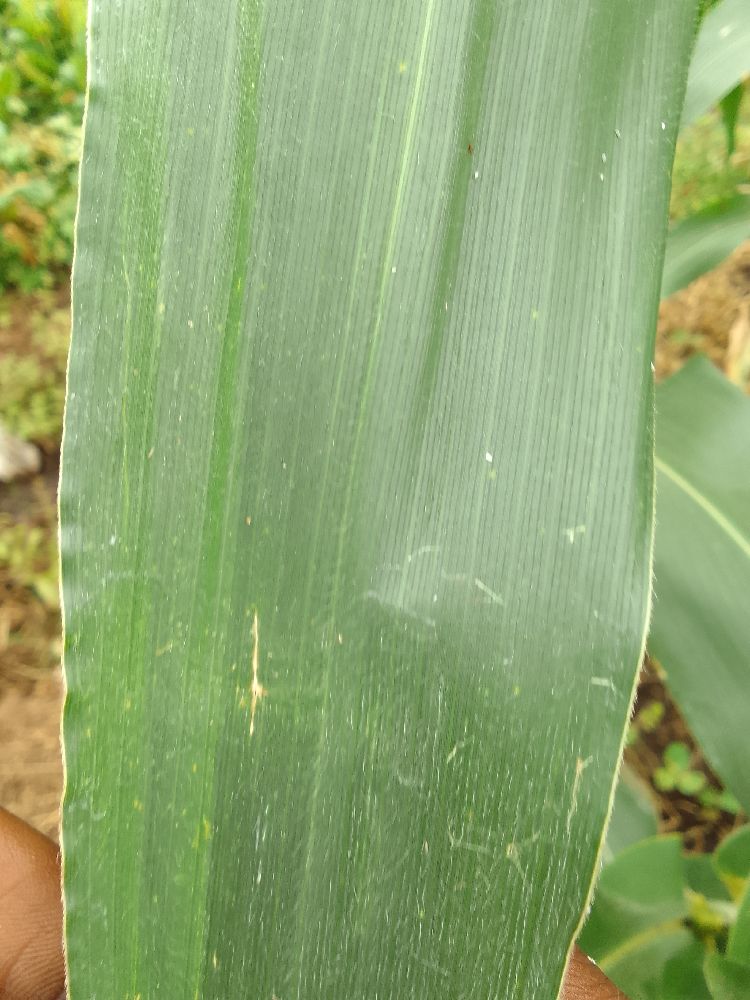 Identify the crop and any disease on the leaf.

maize, healthy
